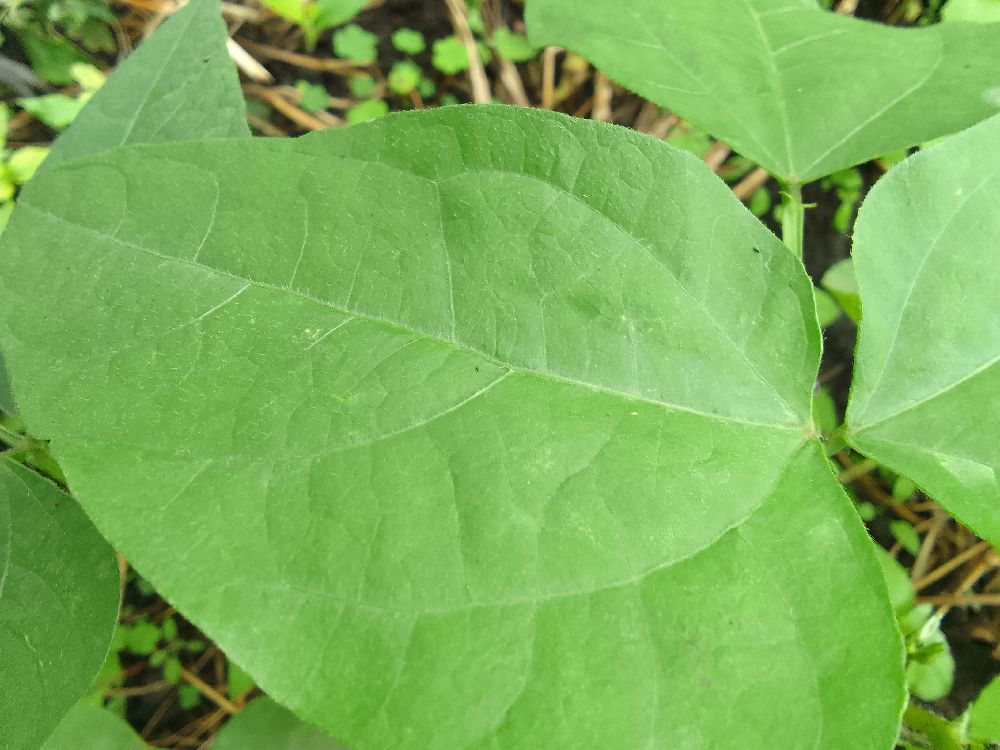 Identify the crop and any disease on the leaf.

common bean, healthy
